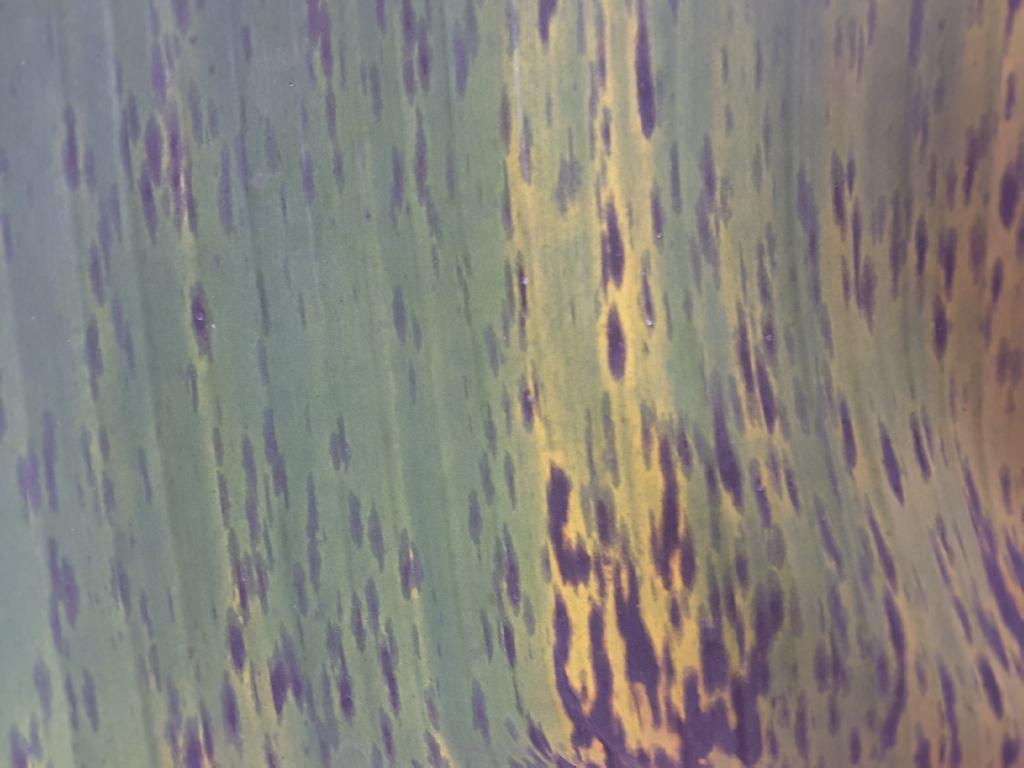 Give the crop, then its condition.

banana, black sigatoka
